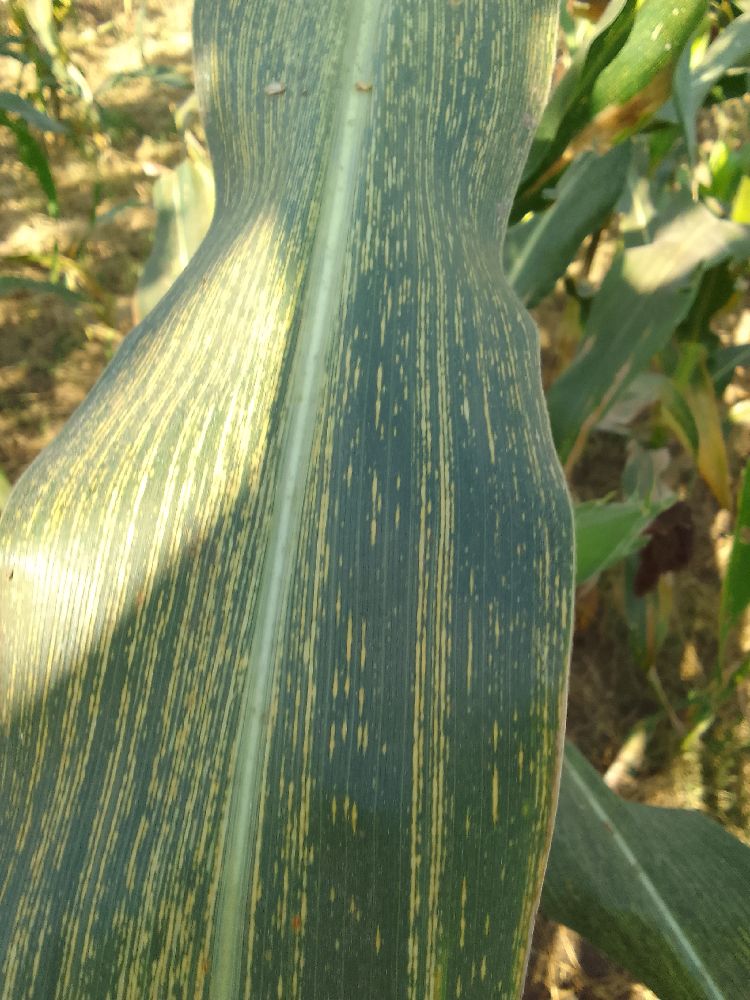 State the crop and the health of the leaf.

maize, maize streak virus
